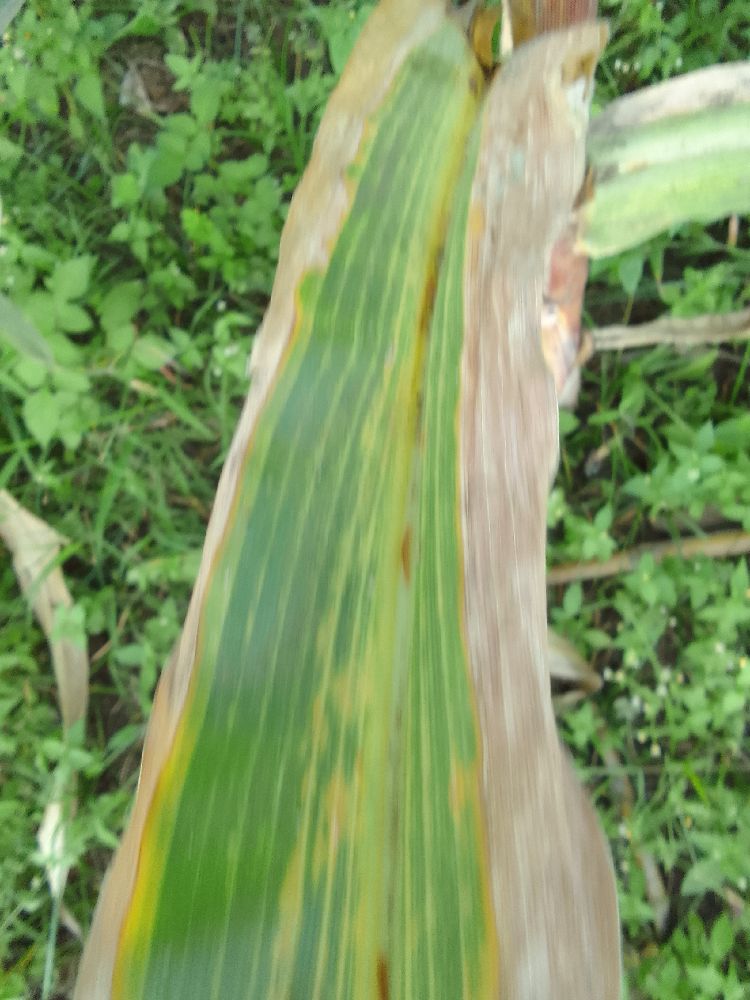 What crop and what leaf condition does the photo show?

maize, maize lethal necrosis
